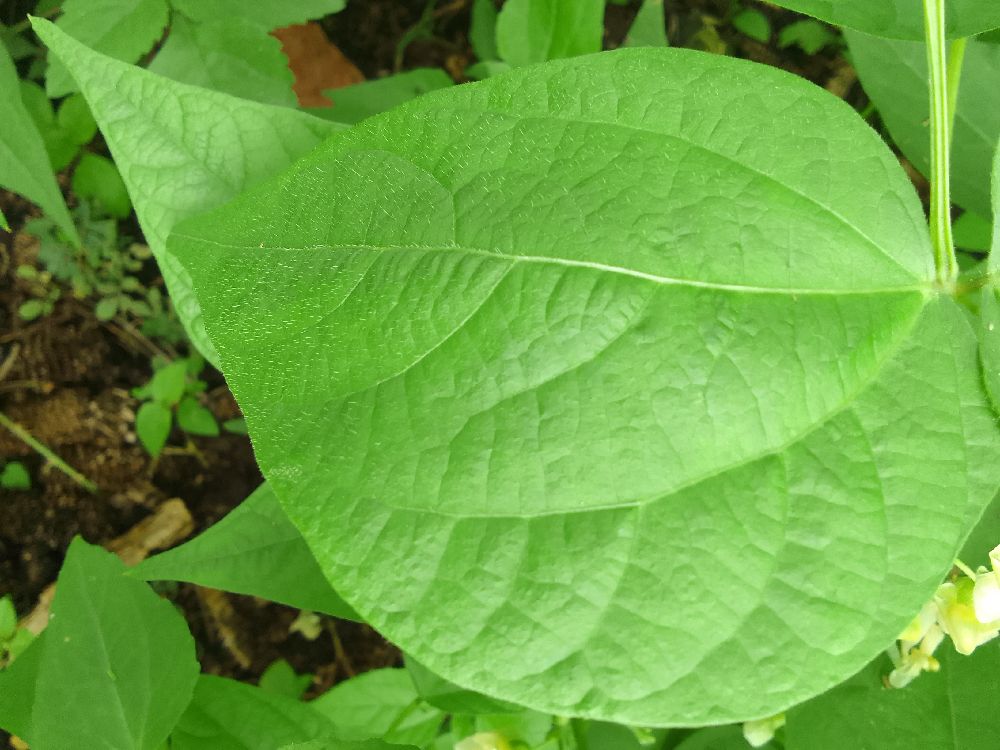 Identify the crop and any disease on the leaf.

common bean, healthy
